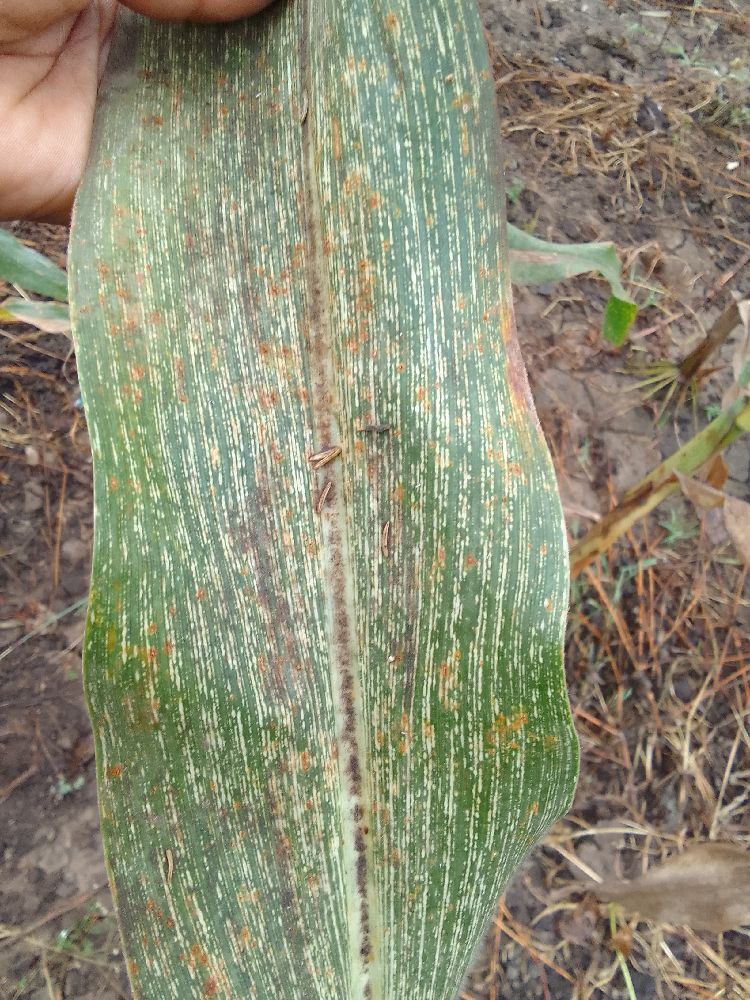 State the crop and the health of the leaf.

maize, maize streak virus
